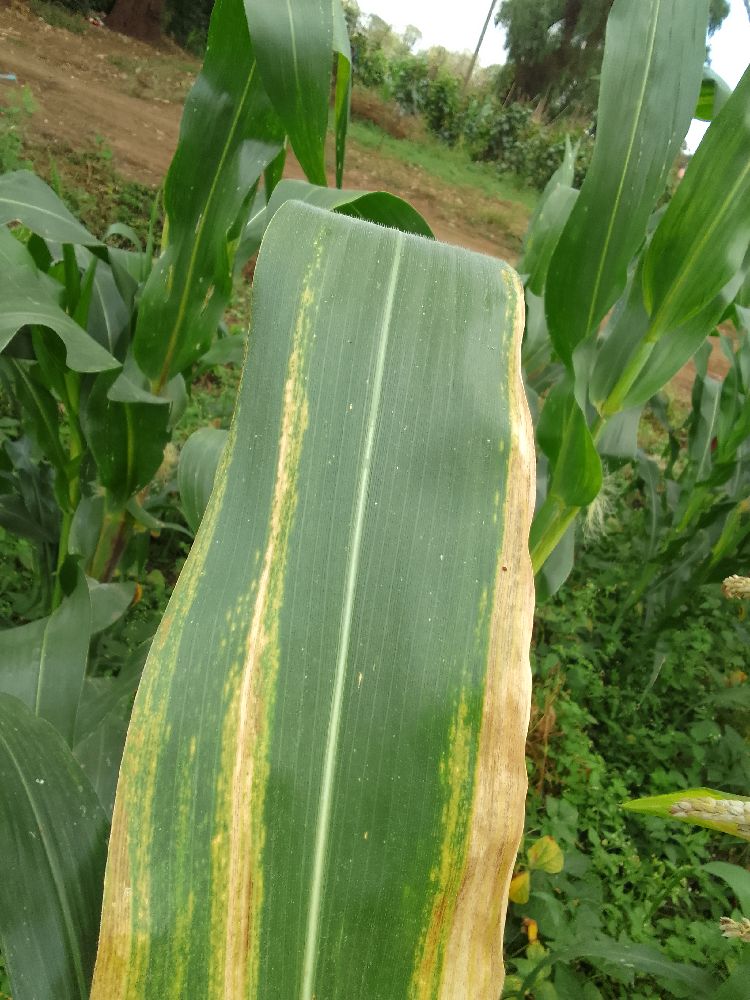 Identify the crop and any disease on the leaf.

maize, maize lethal necrosis
